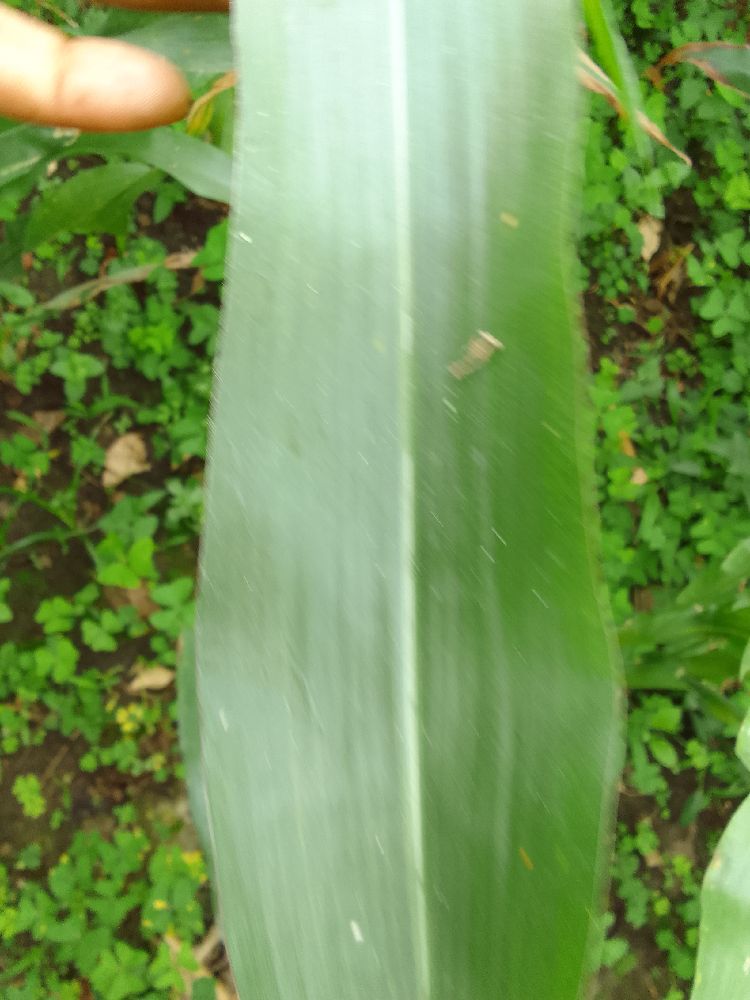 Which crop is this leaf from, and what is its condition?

maize, healthy
